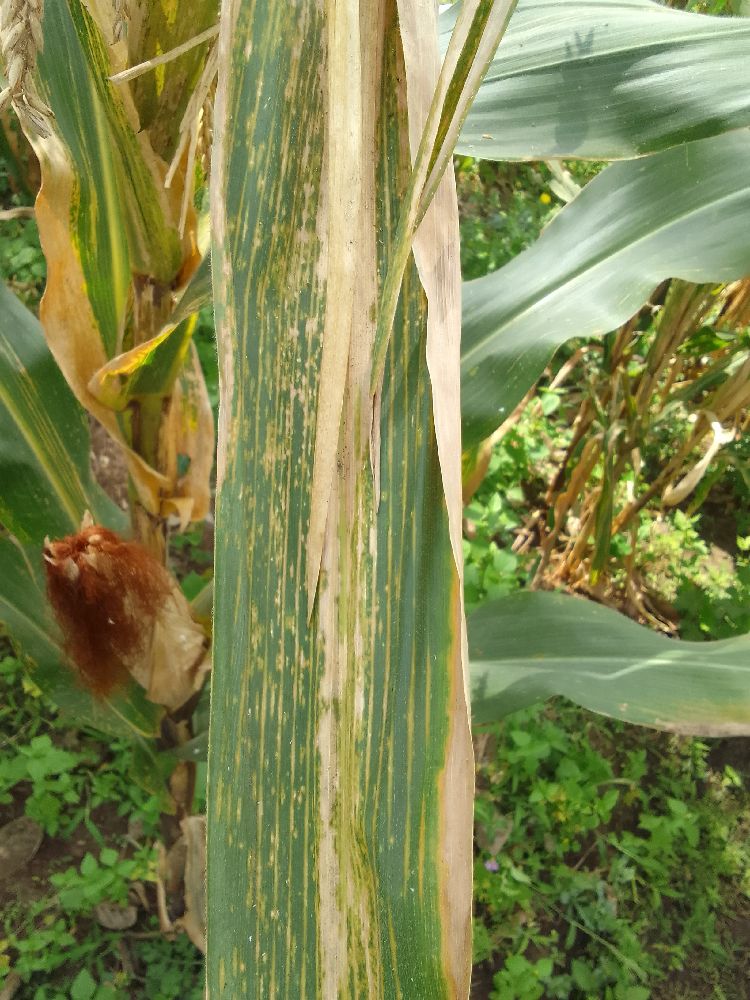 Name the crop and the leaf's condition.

maize, maize lethal necrosis
